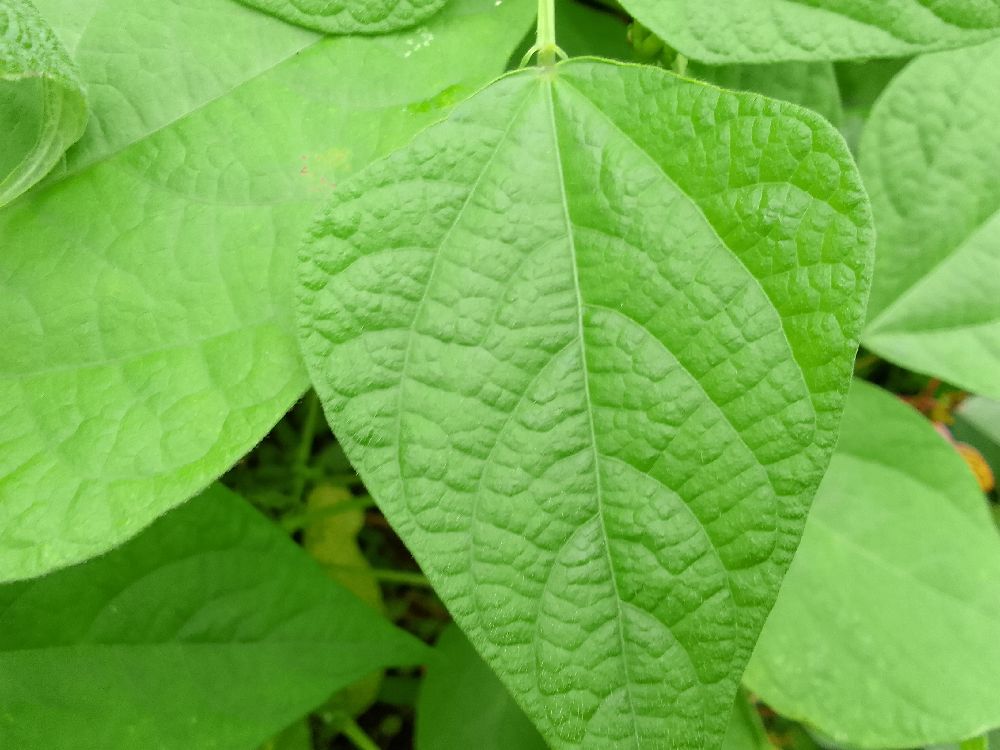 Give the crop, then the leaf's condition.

common bean, healthy
